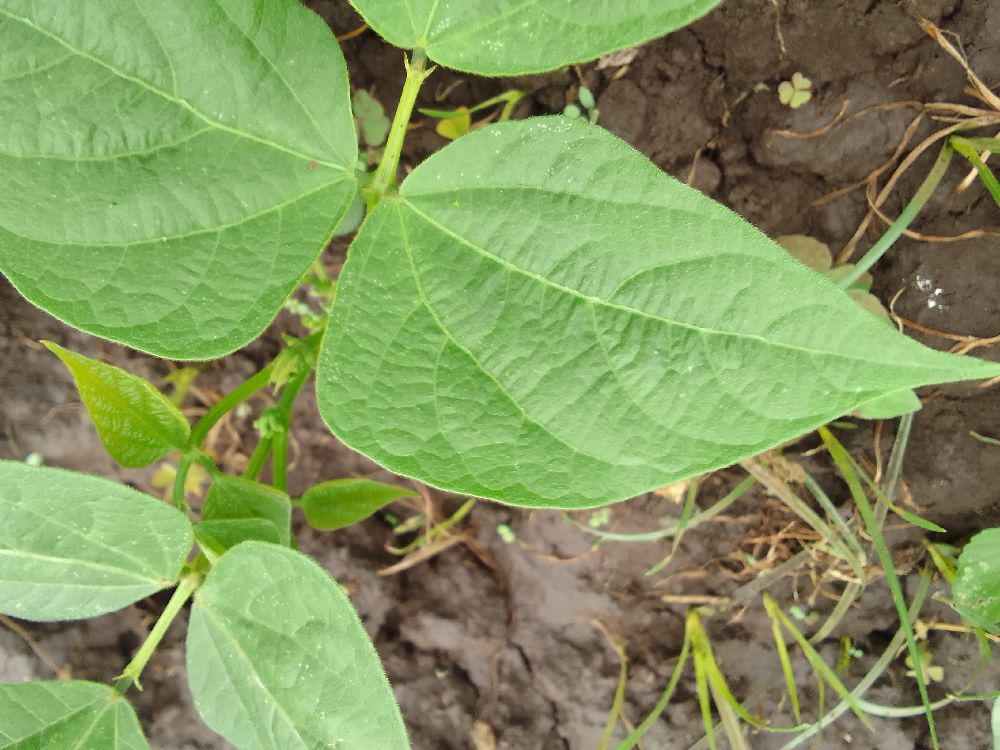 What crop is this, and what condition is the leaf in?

common bean, healthy
